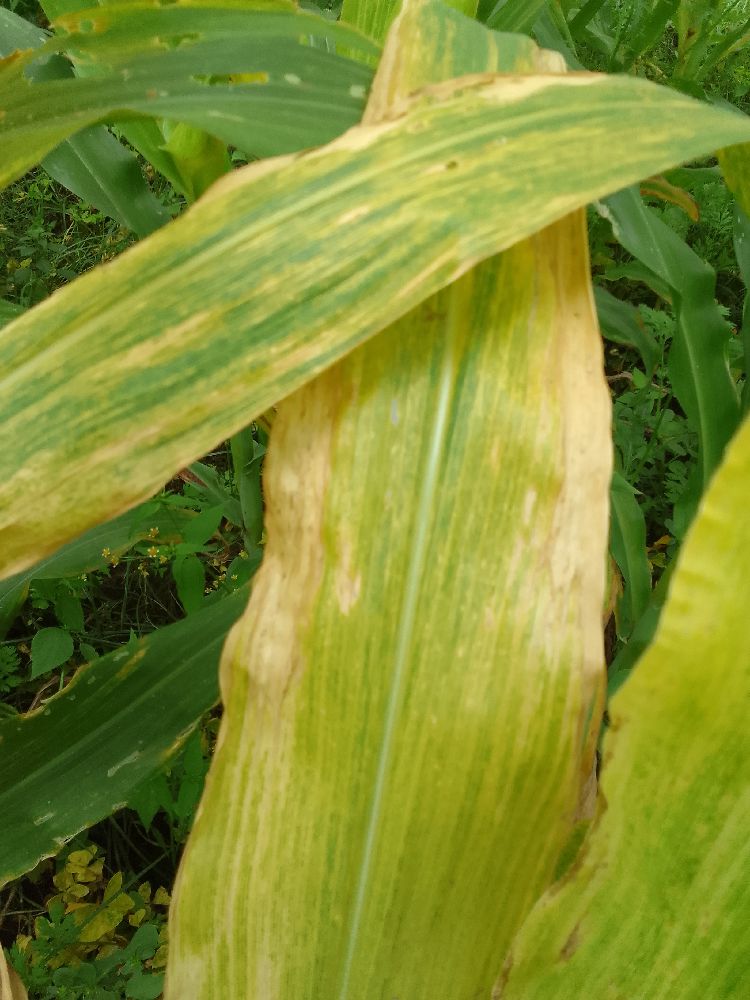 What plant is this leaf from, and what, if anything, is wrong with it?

maize, maize lethal necrosis
